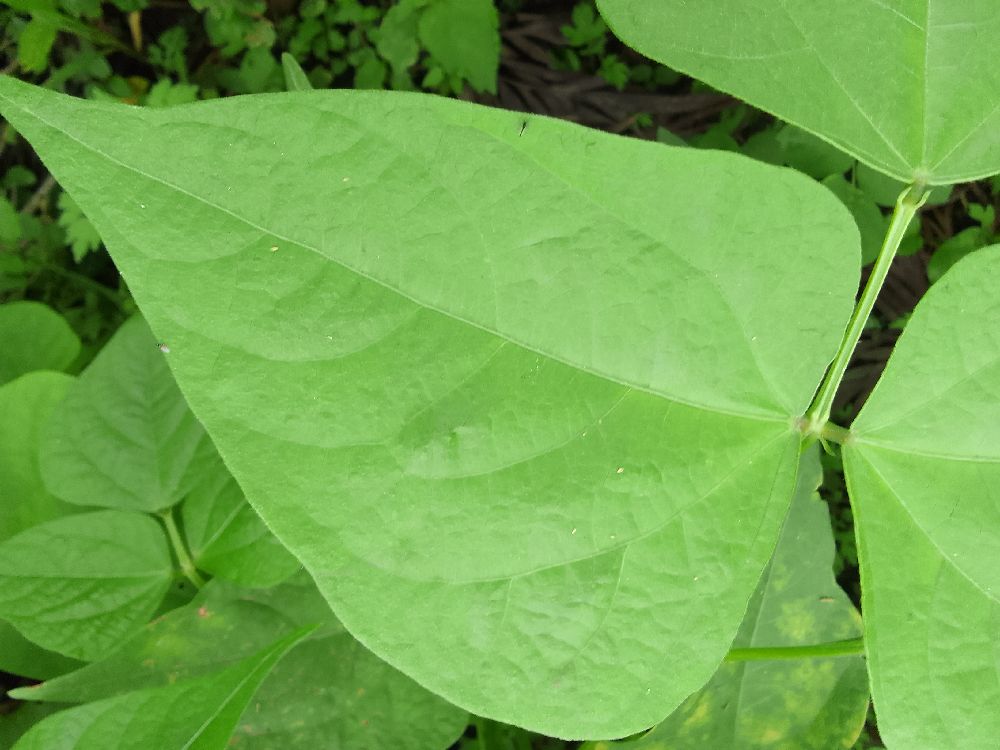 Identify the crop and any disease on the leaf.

common bean, healthy
